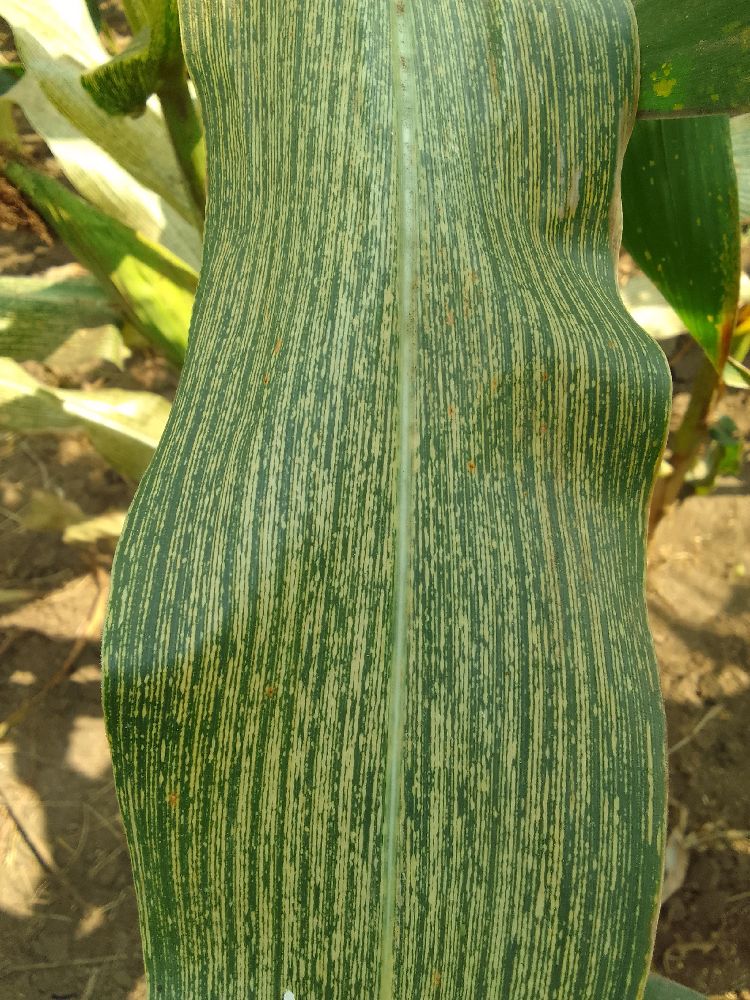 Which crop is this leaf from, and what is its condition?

maize, maize streak virus
